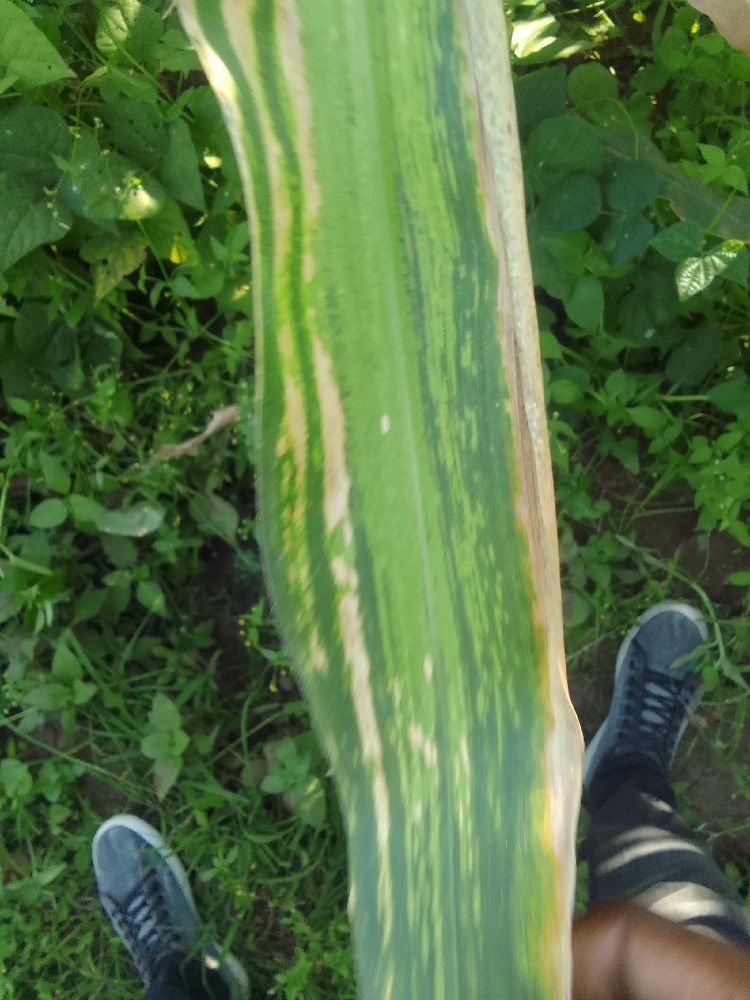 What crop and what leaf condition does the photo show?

maize, maize lethal necrosis
